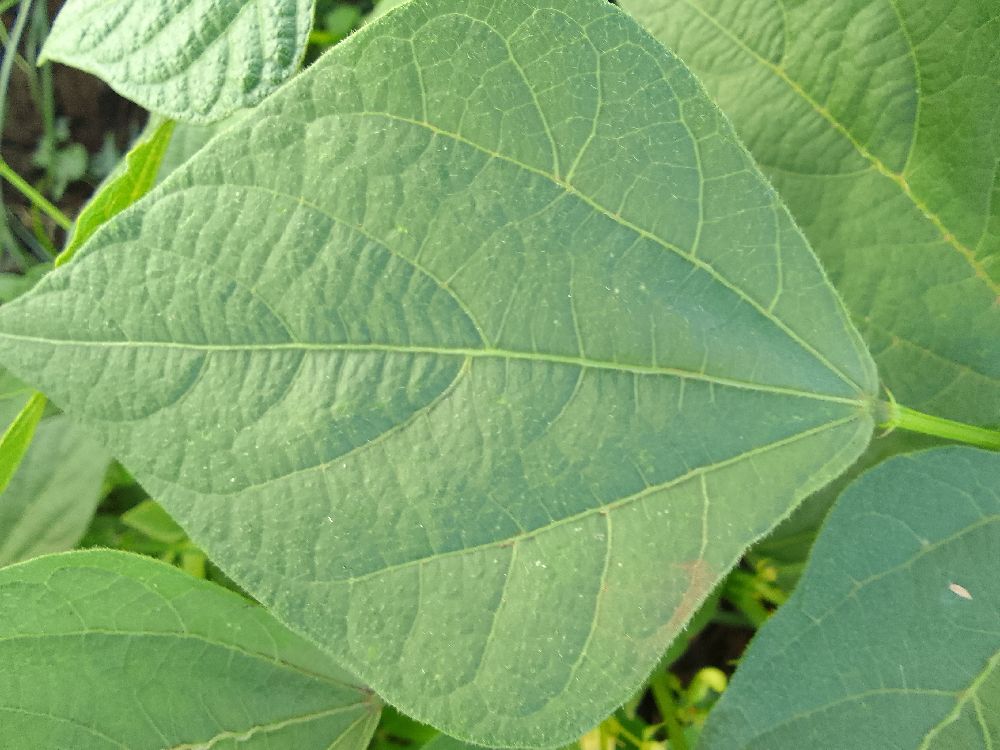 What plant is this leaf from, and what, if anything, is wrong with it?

common bean, healthy
